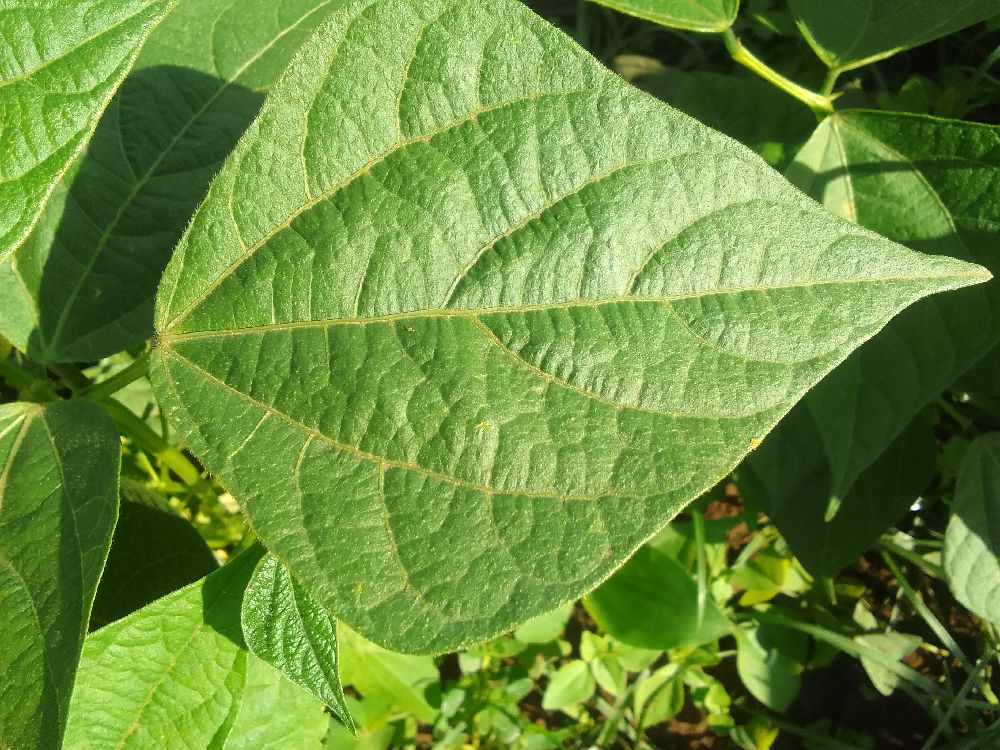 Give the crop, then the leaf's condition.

common bean, healthy
